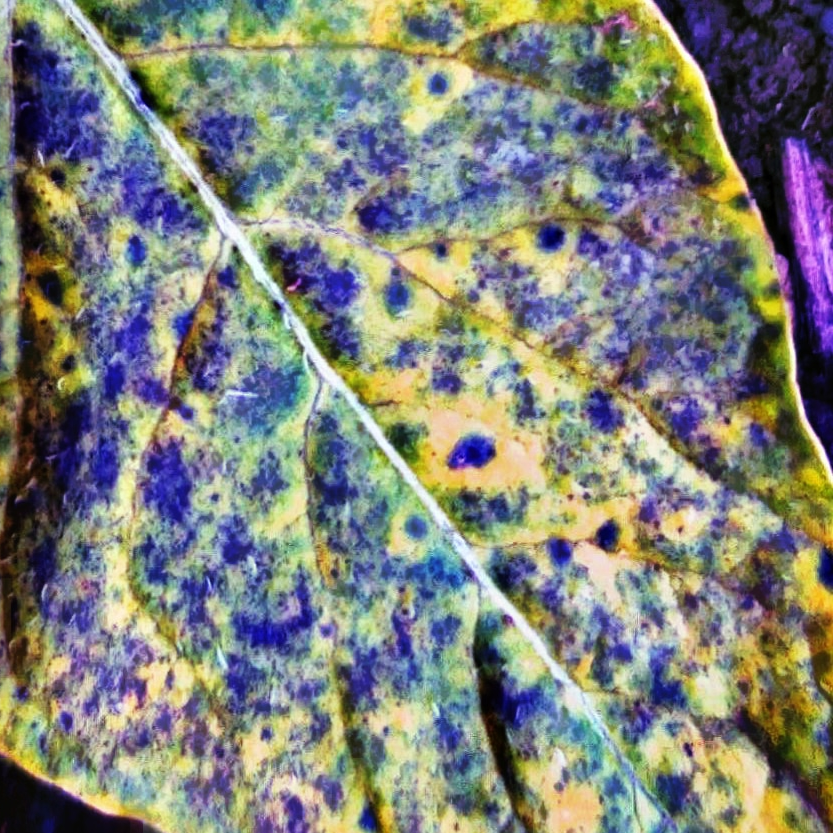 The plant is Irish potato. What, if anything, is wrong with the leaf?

late blight
